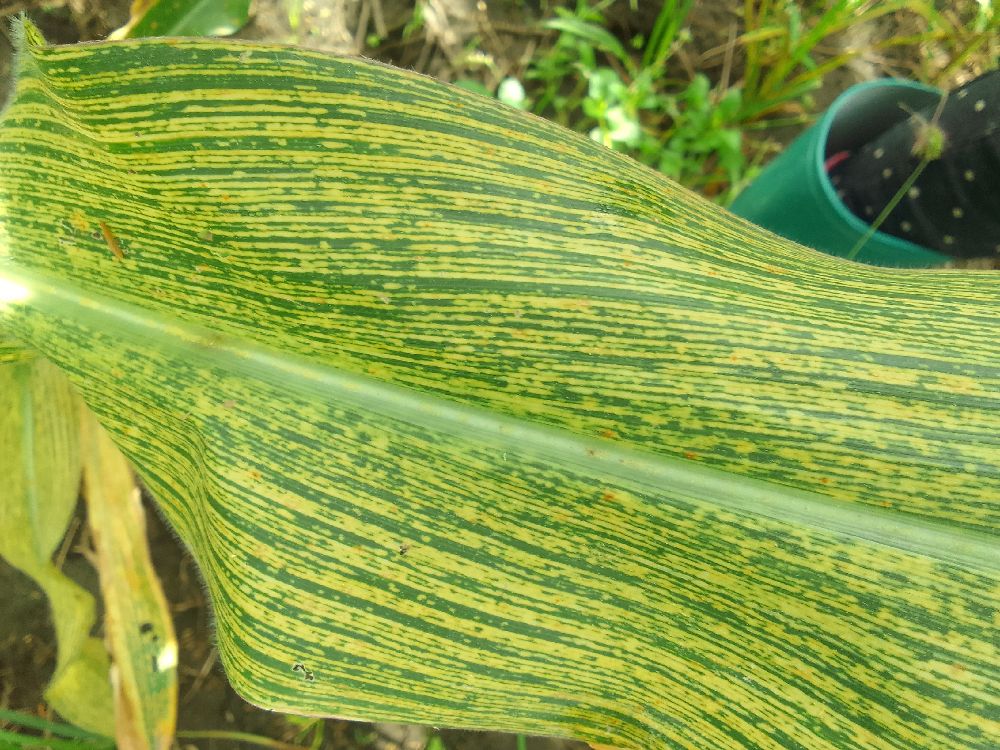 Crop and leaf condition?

maize, maize streak virus
